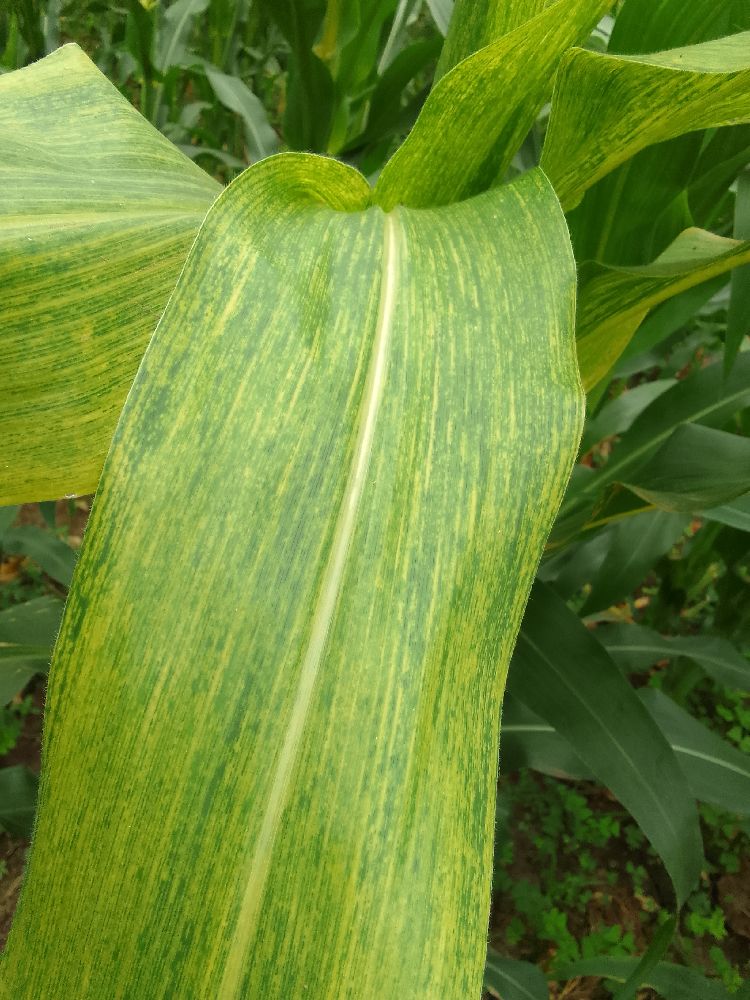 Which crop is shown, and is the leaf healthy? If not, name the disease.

maize, maize lethal necrosis
